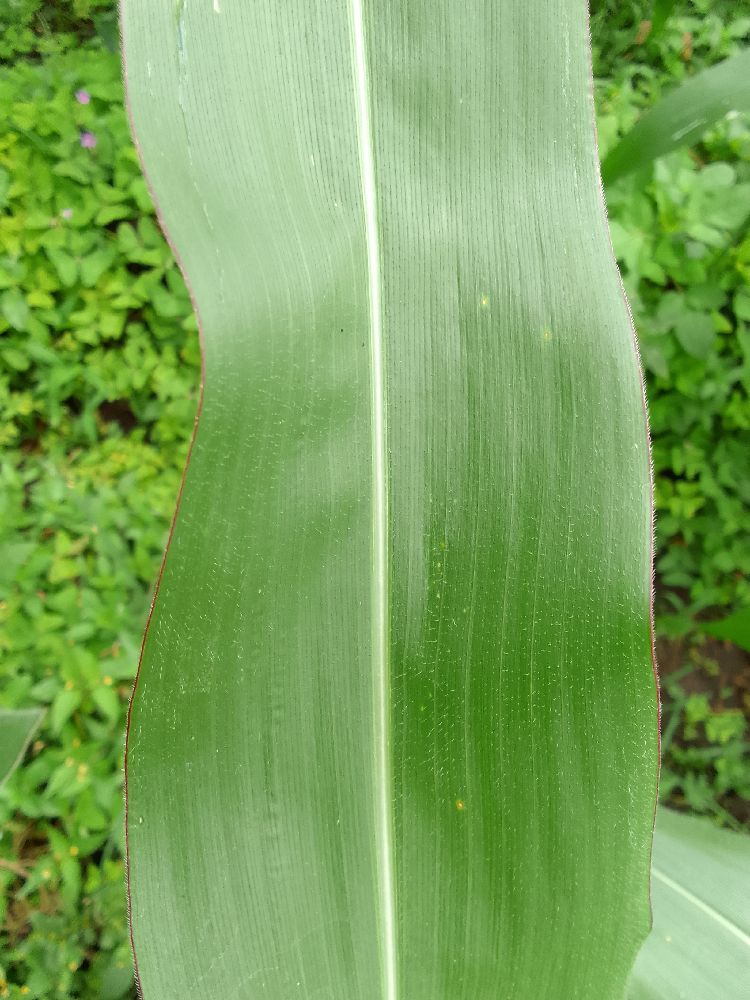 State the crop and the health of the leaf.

maize, healthy
